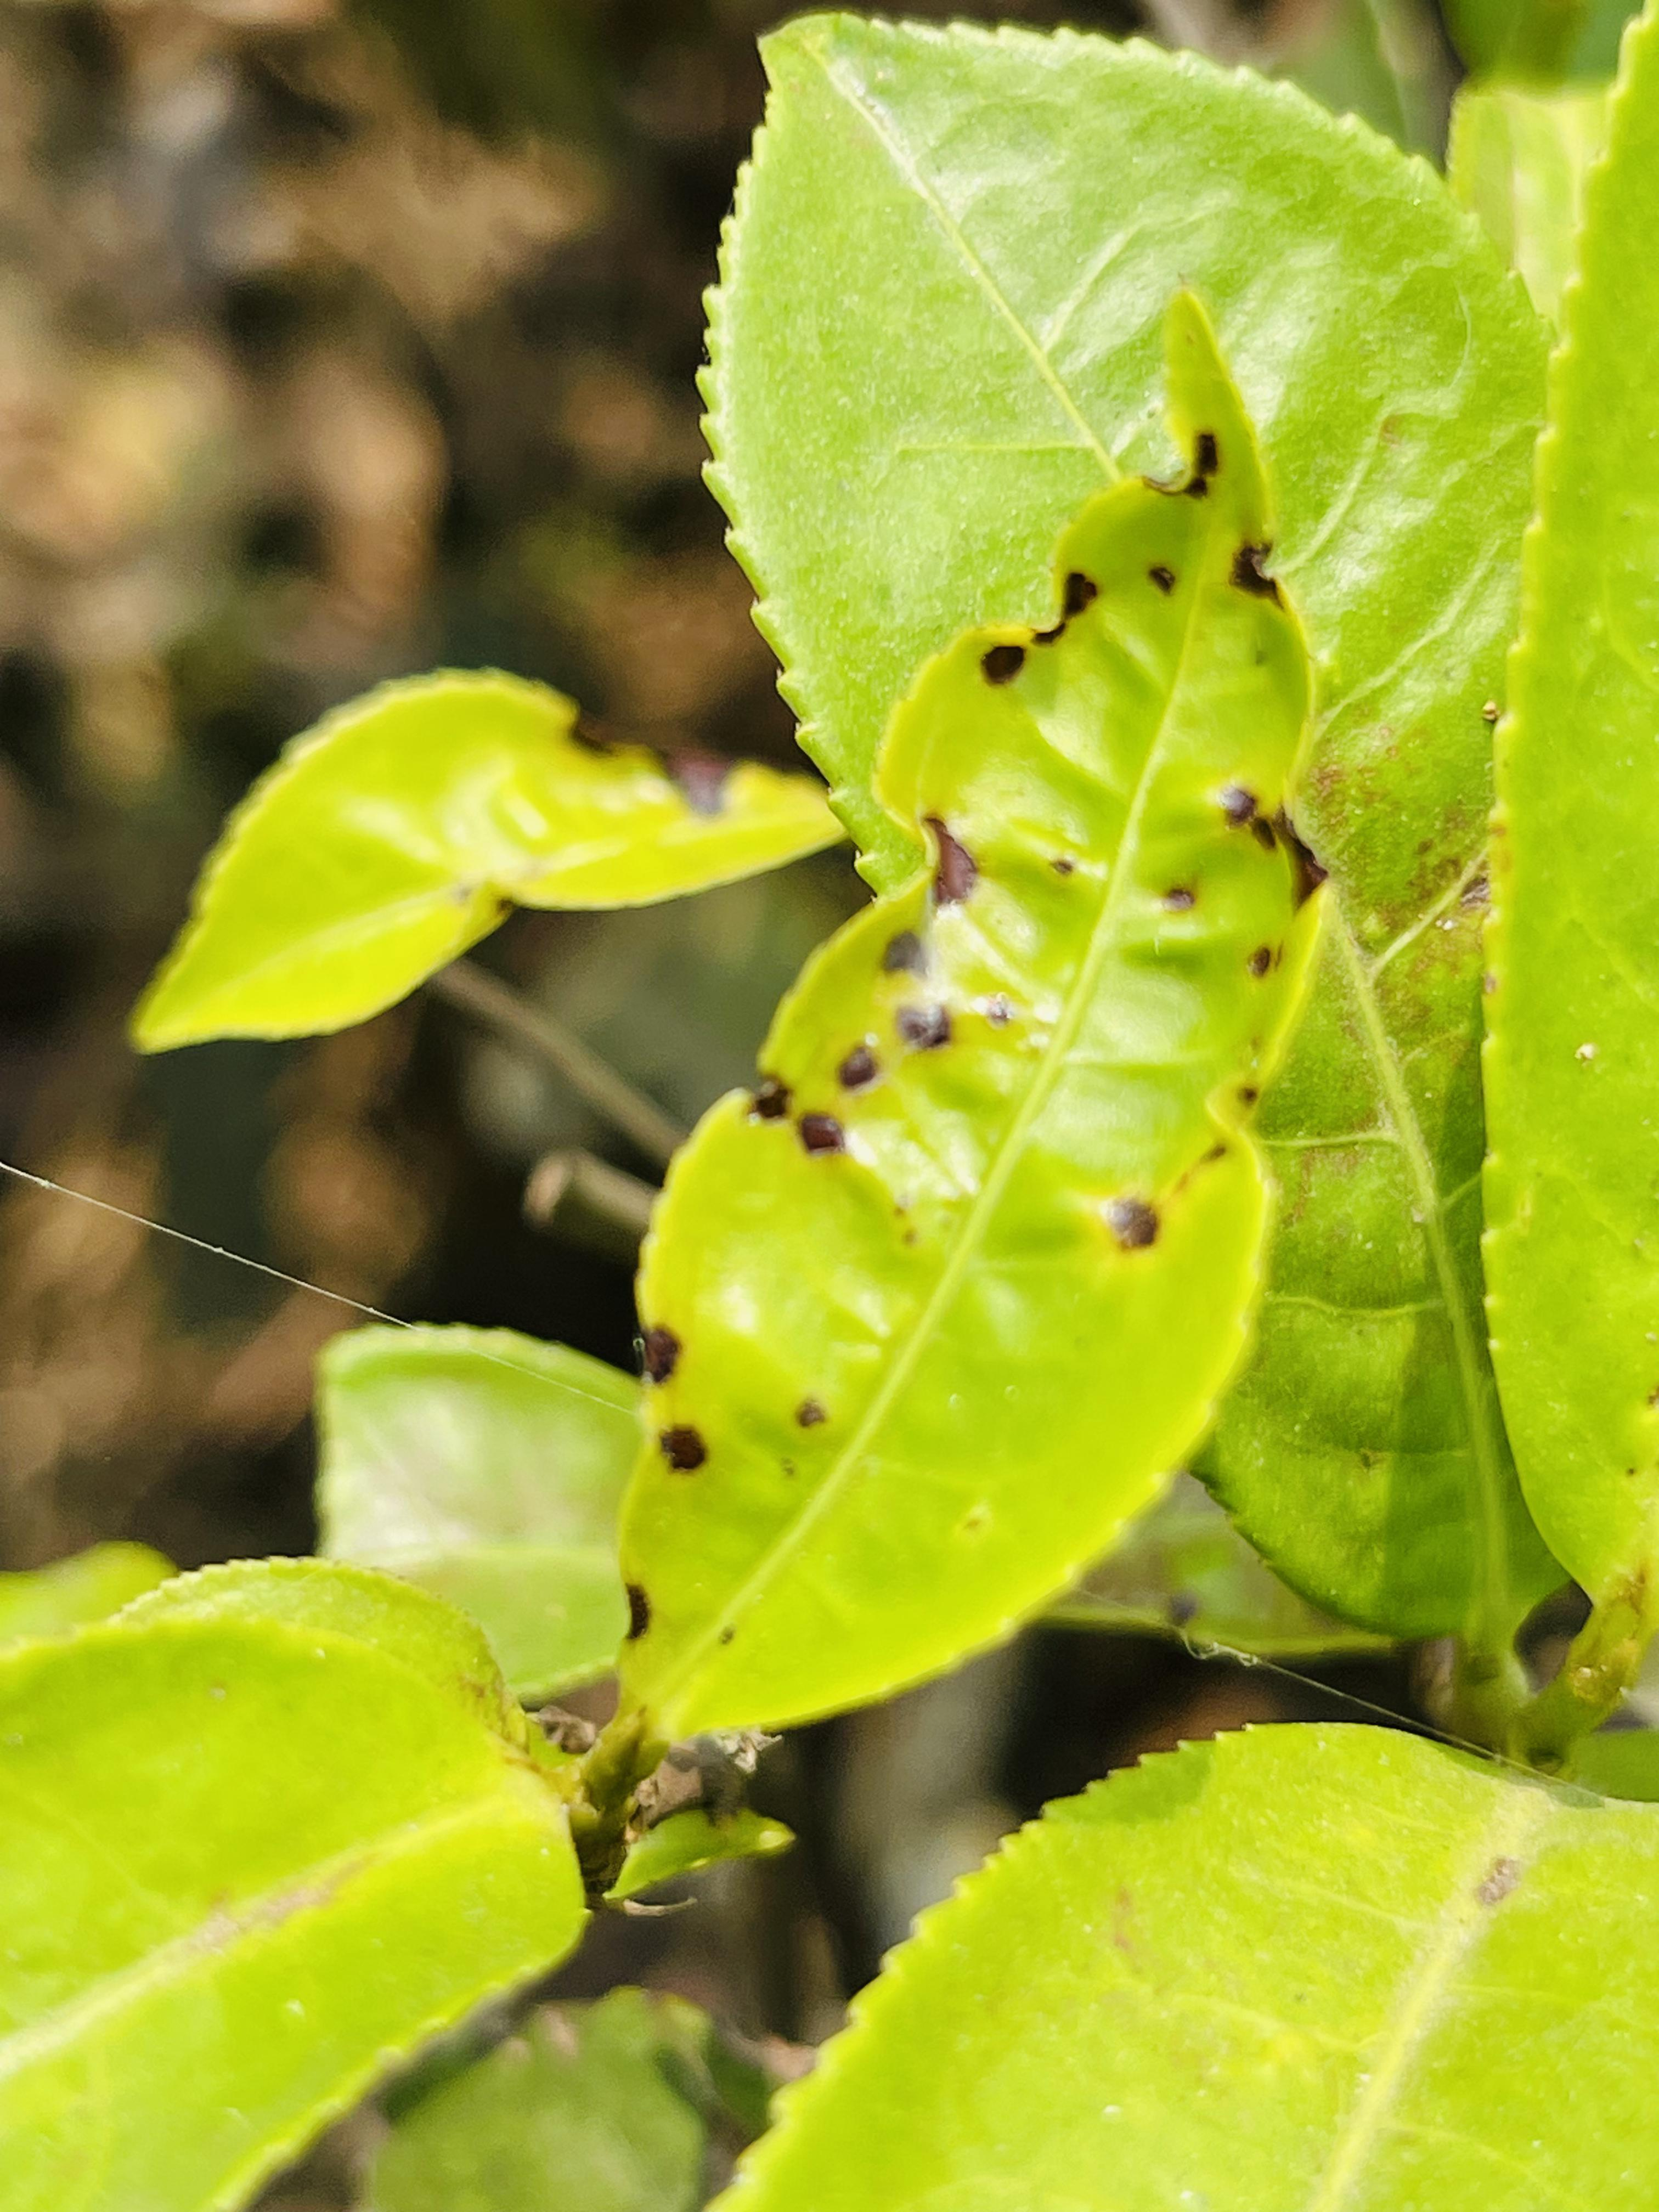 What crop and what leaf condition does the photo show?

tea, helopeltis
